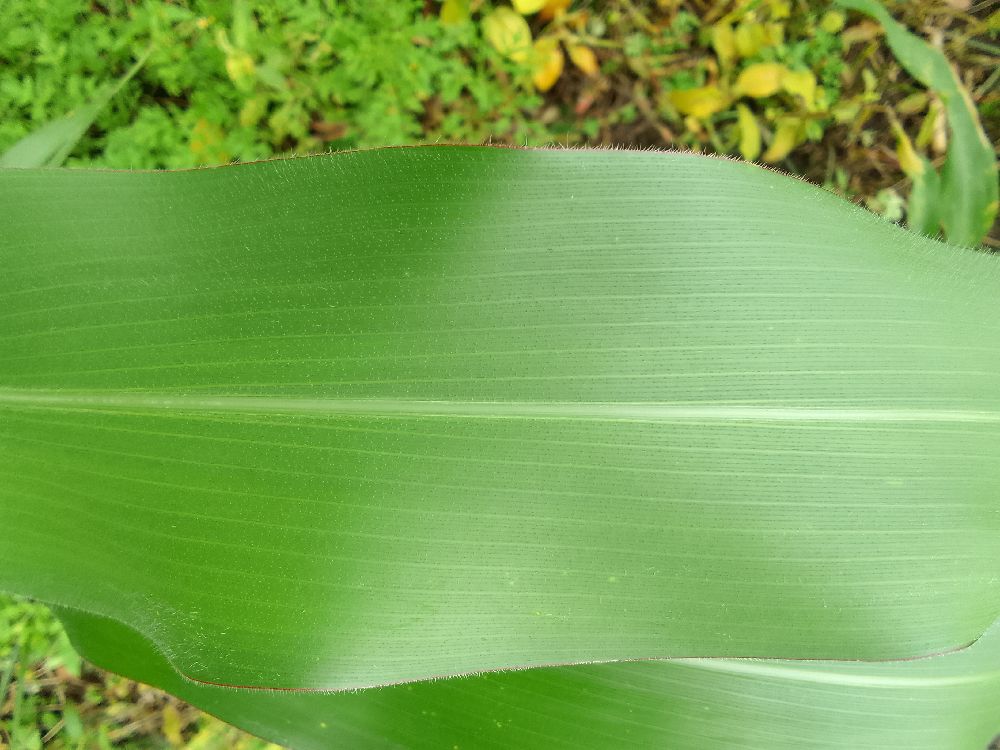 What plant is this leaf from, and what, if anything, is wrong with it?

maize, healthy
